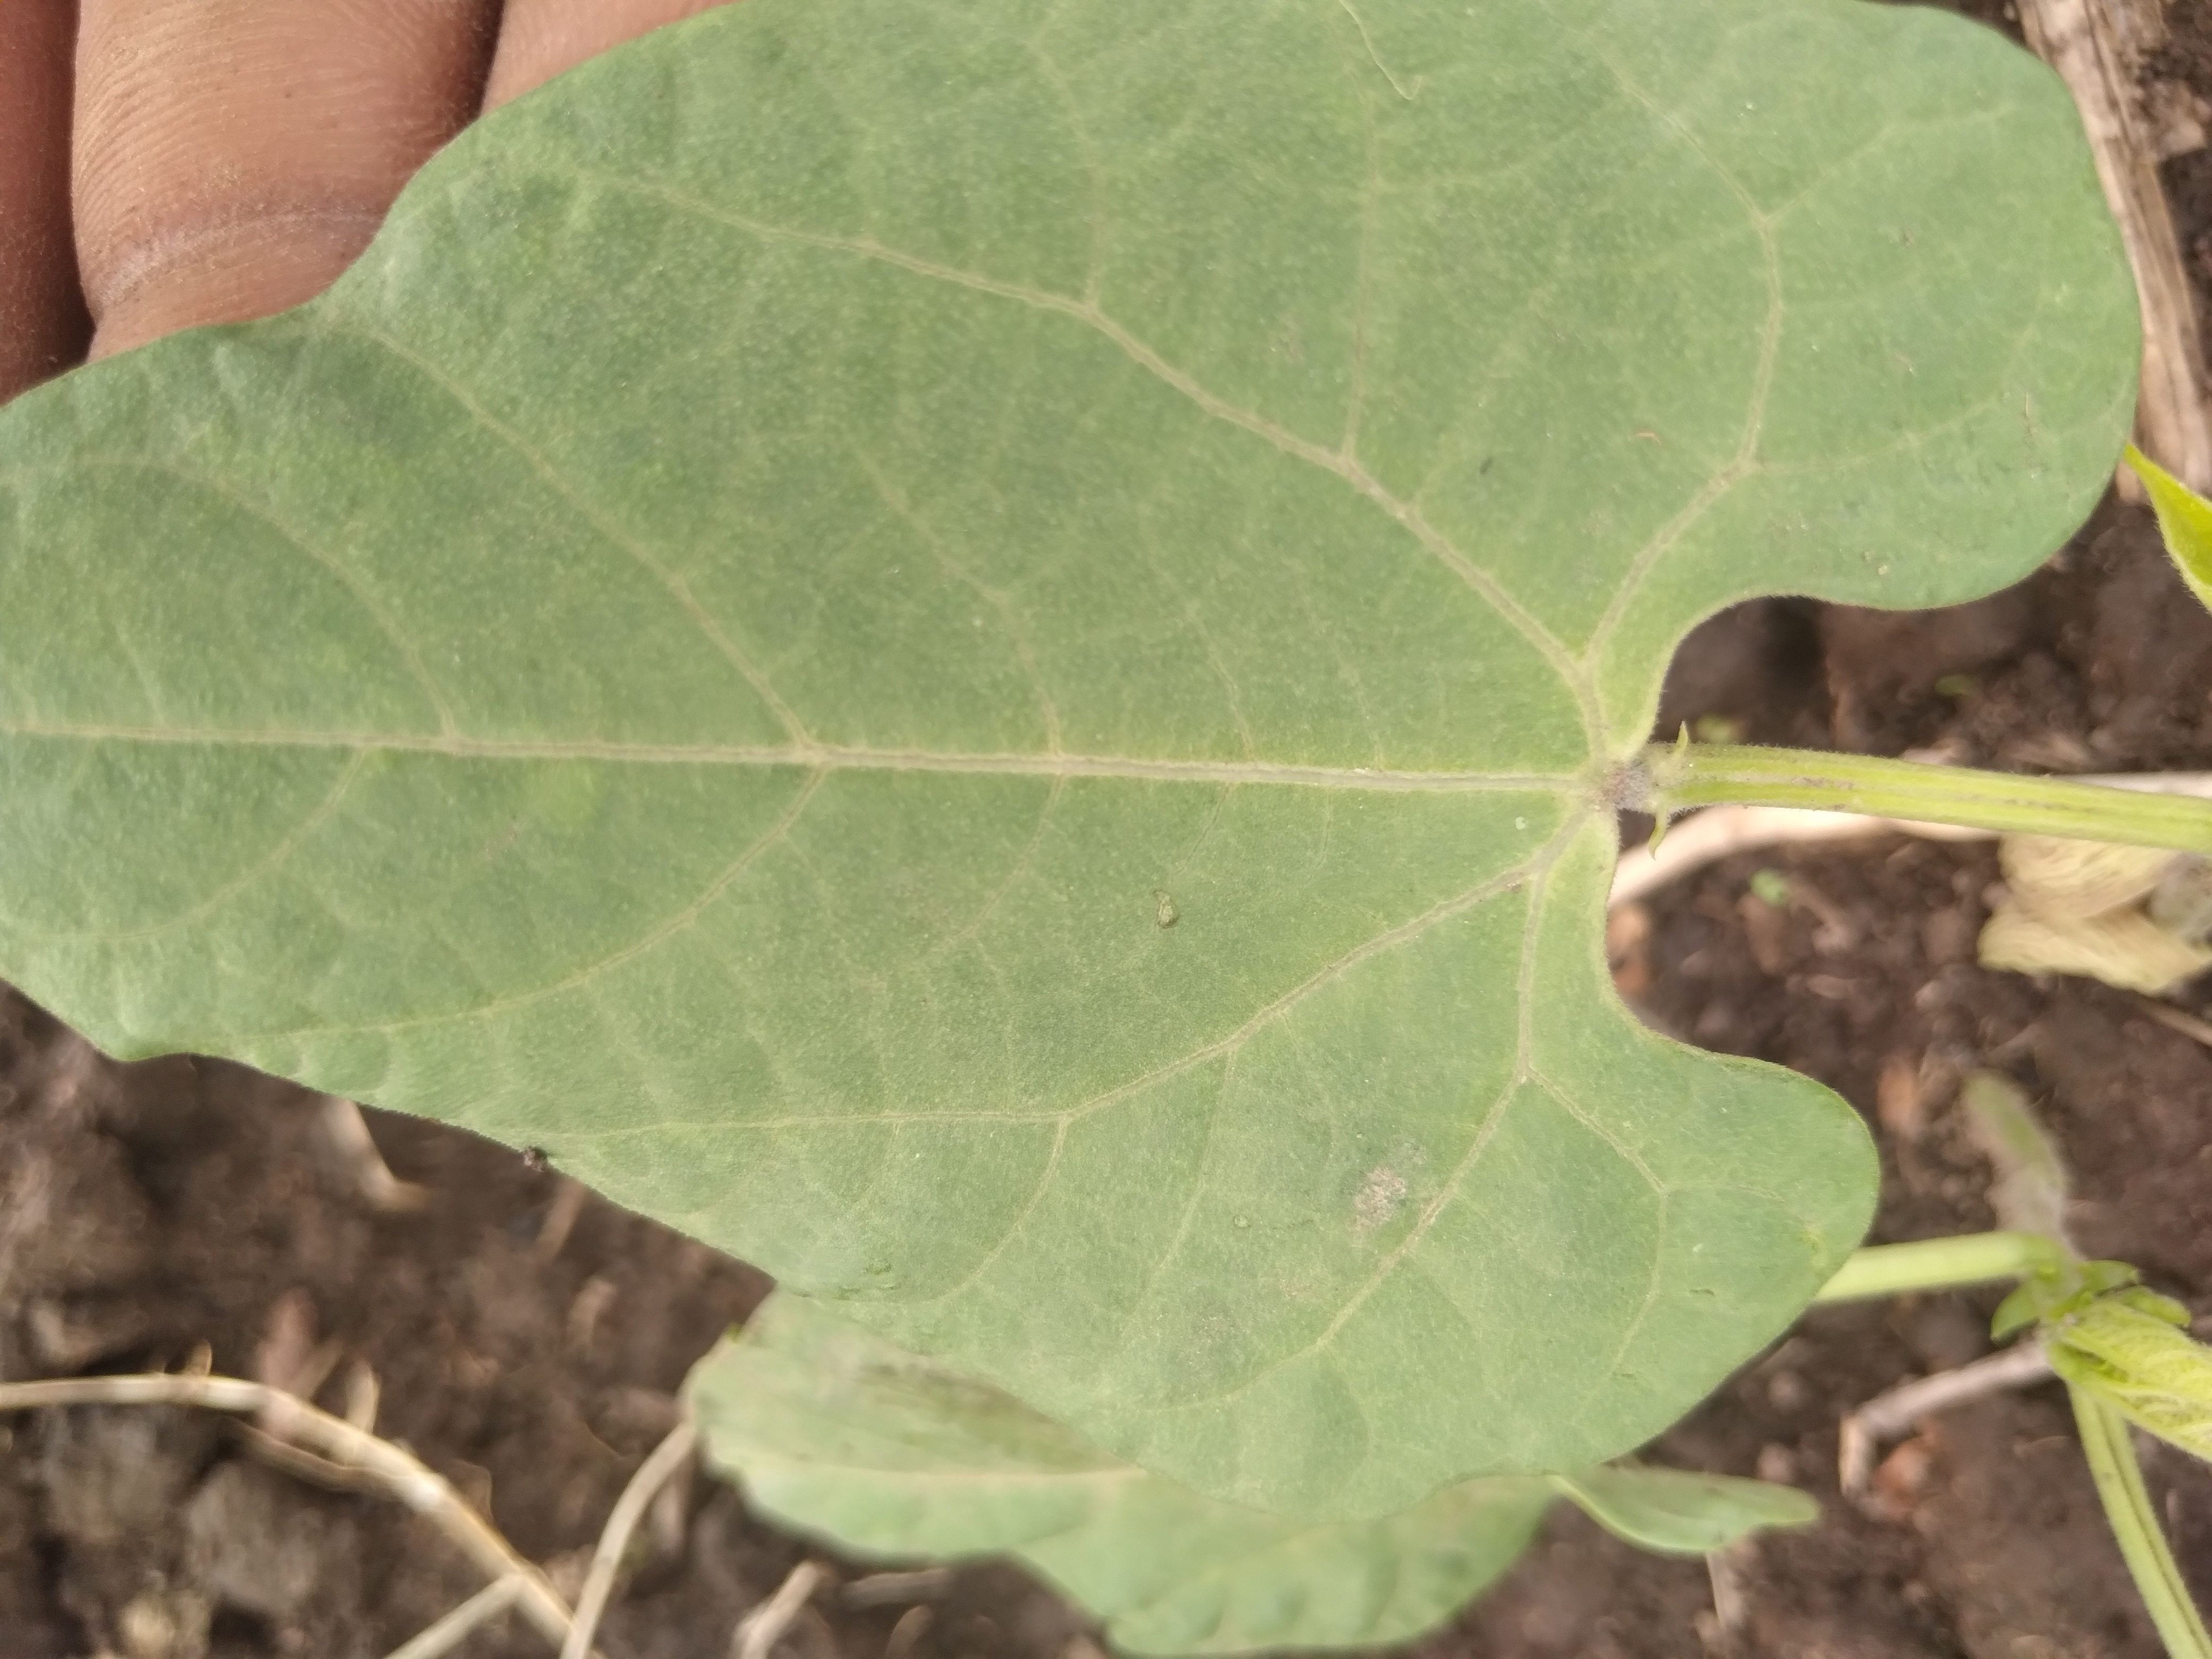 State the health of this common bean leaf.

healthy
